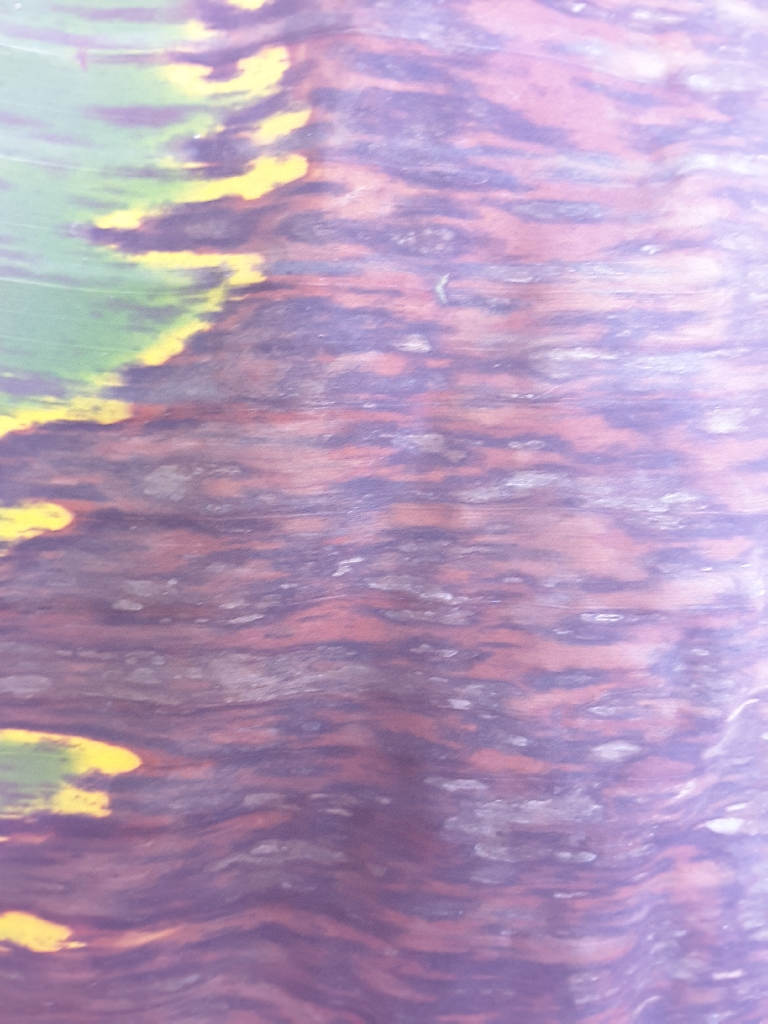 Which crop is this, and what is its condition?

banana, black sigatoka
